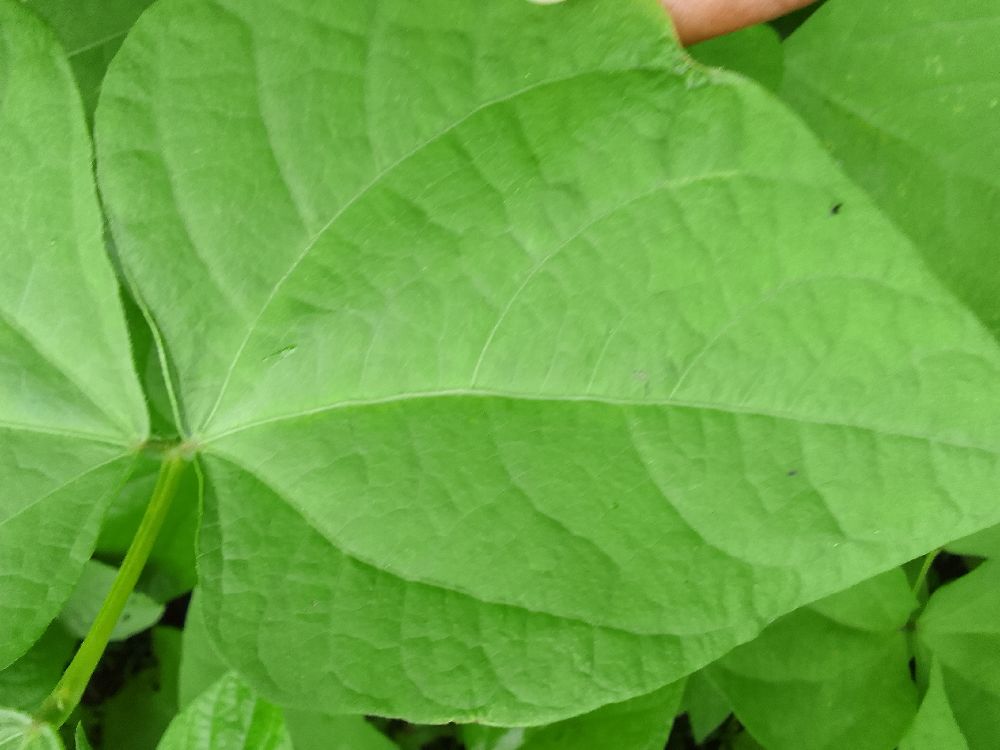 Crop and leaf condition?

maize, healthy
